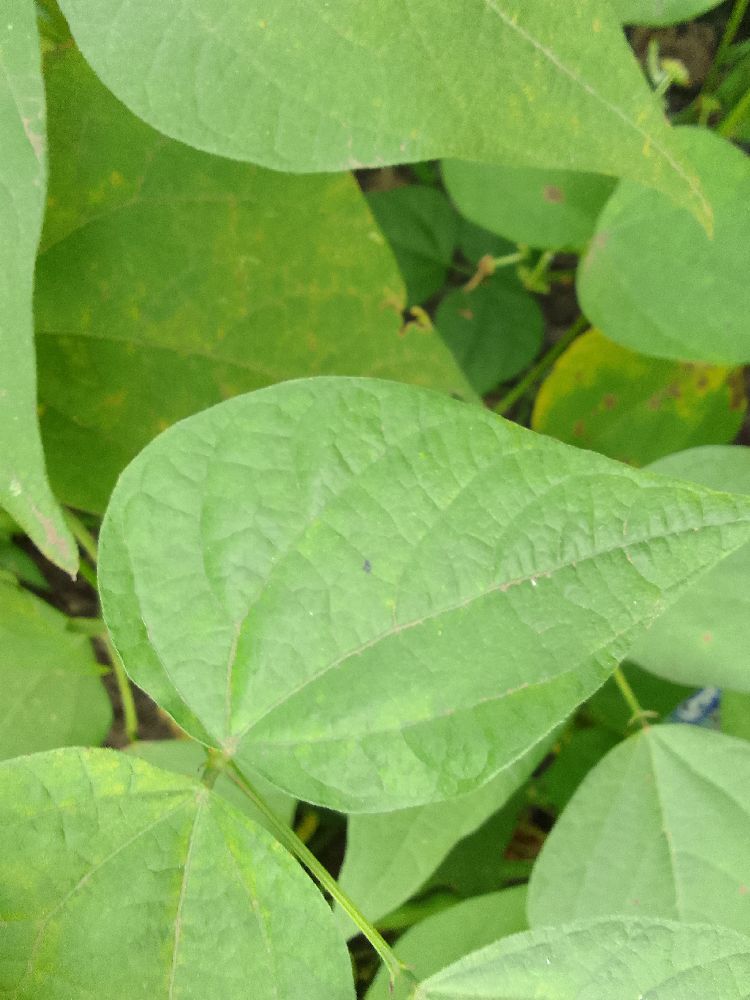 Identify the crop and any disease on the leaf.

common bean, healthy
